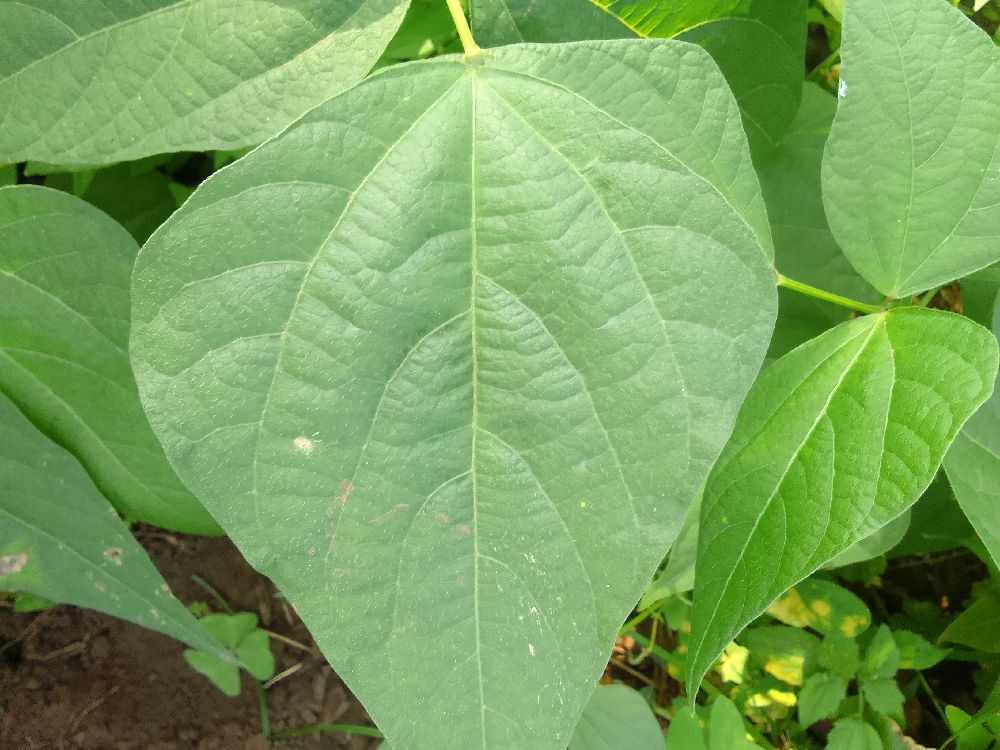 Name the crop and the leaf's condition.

common bean, healthy
